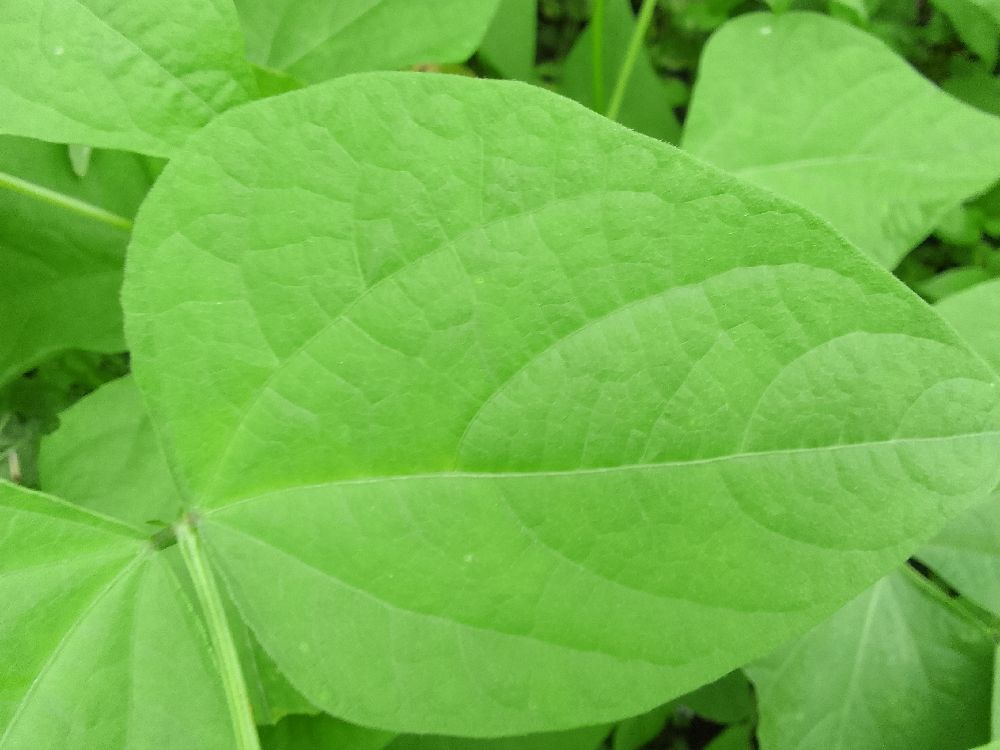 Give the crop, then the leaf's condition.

common bean, healthy
